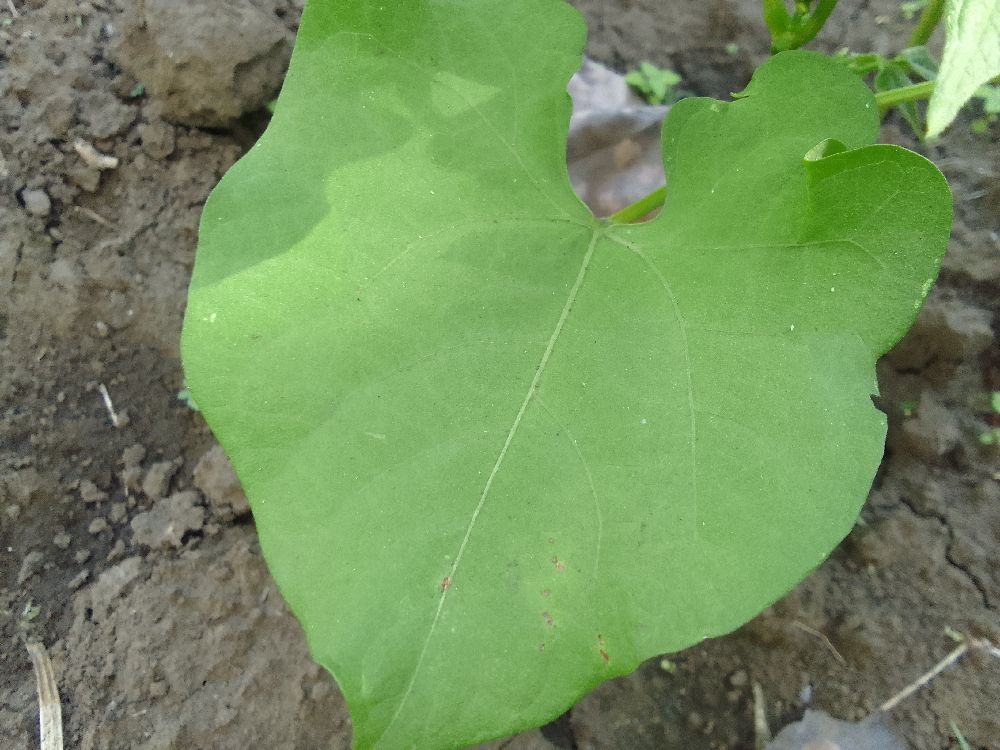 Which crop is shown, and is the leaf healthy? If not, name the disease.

common bean, healthy
